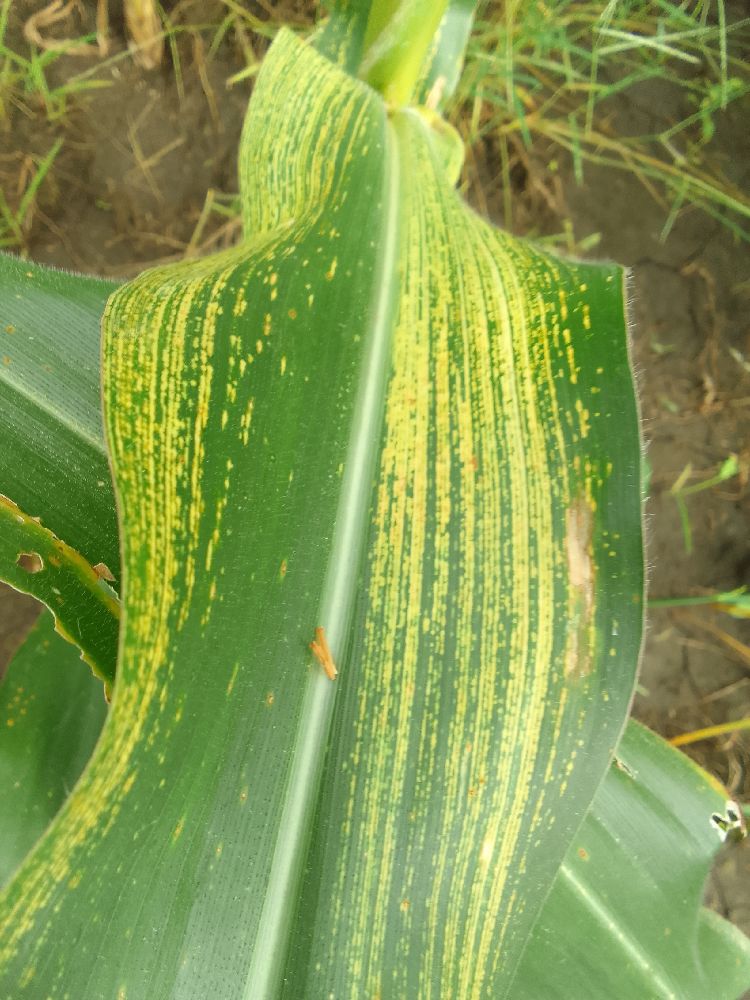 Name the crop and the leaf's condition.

maize, maize streak virus
